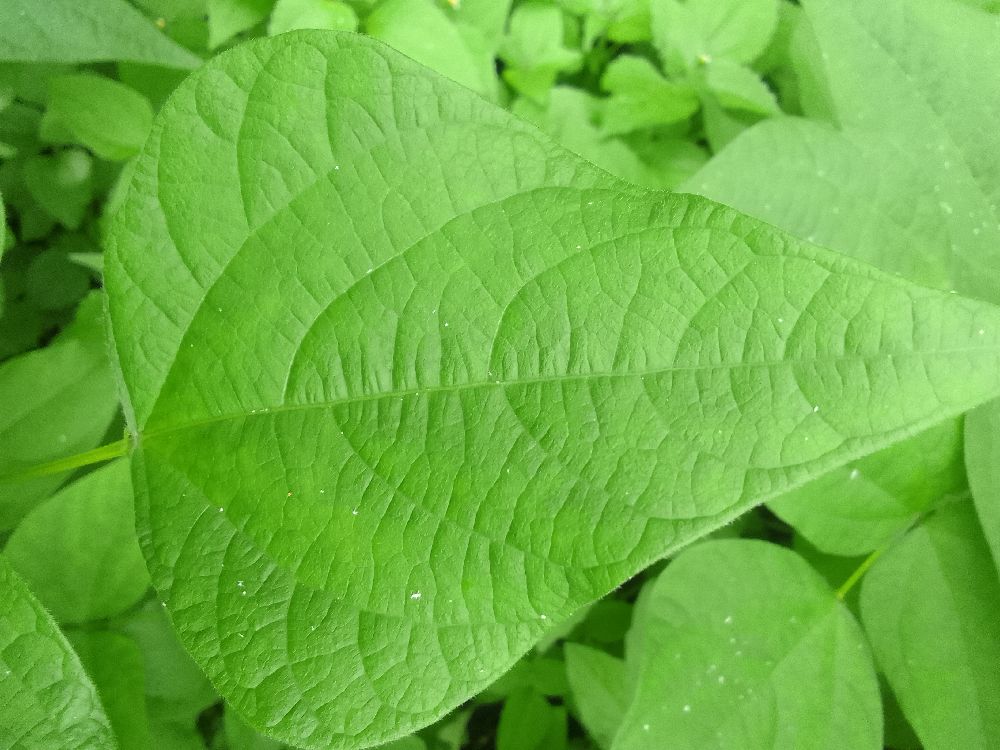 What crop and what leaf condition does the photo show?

common bean, healthy
